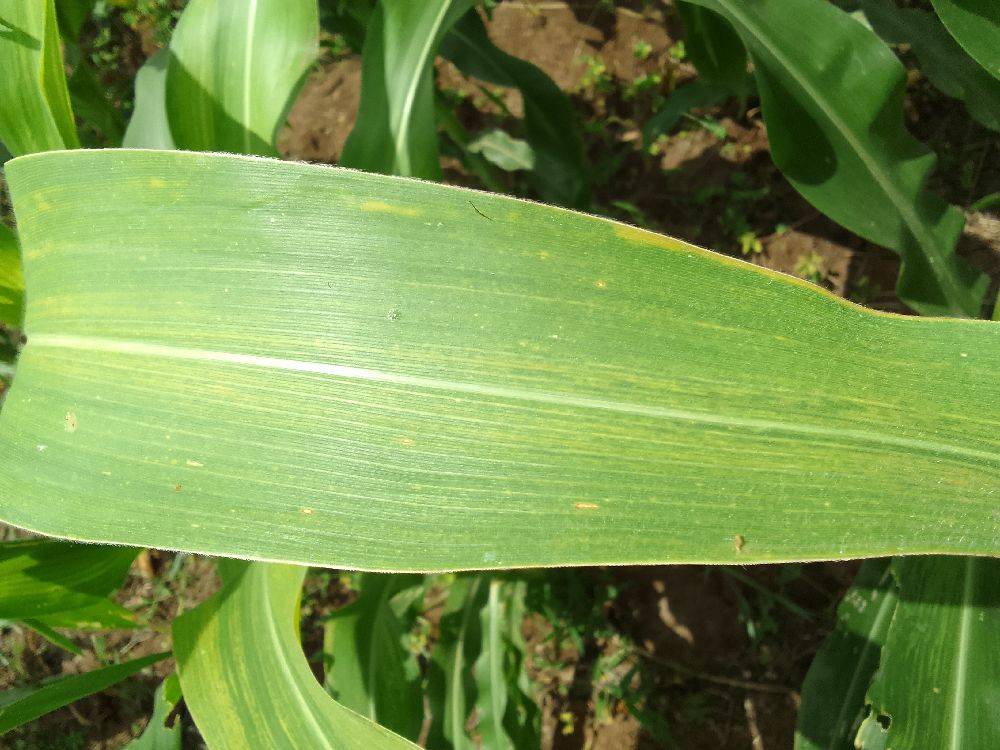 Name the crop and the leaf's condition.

maize, maize lethal necrosis
